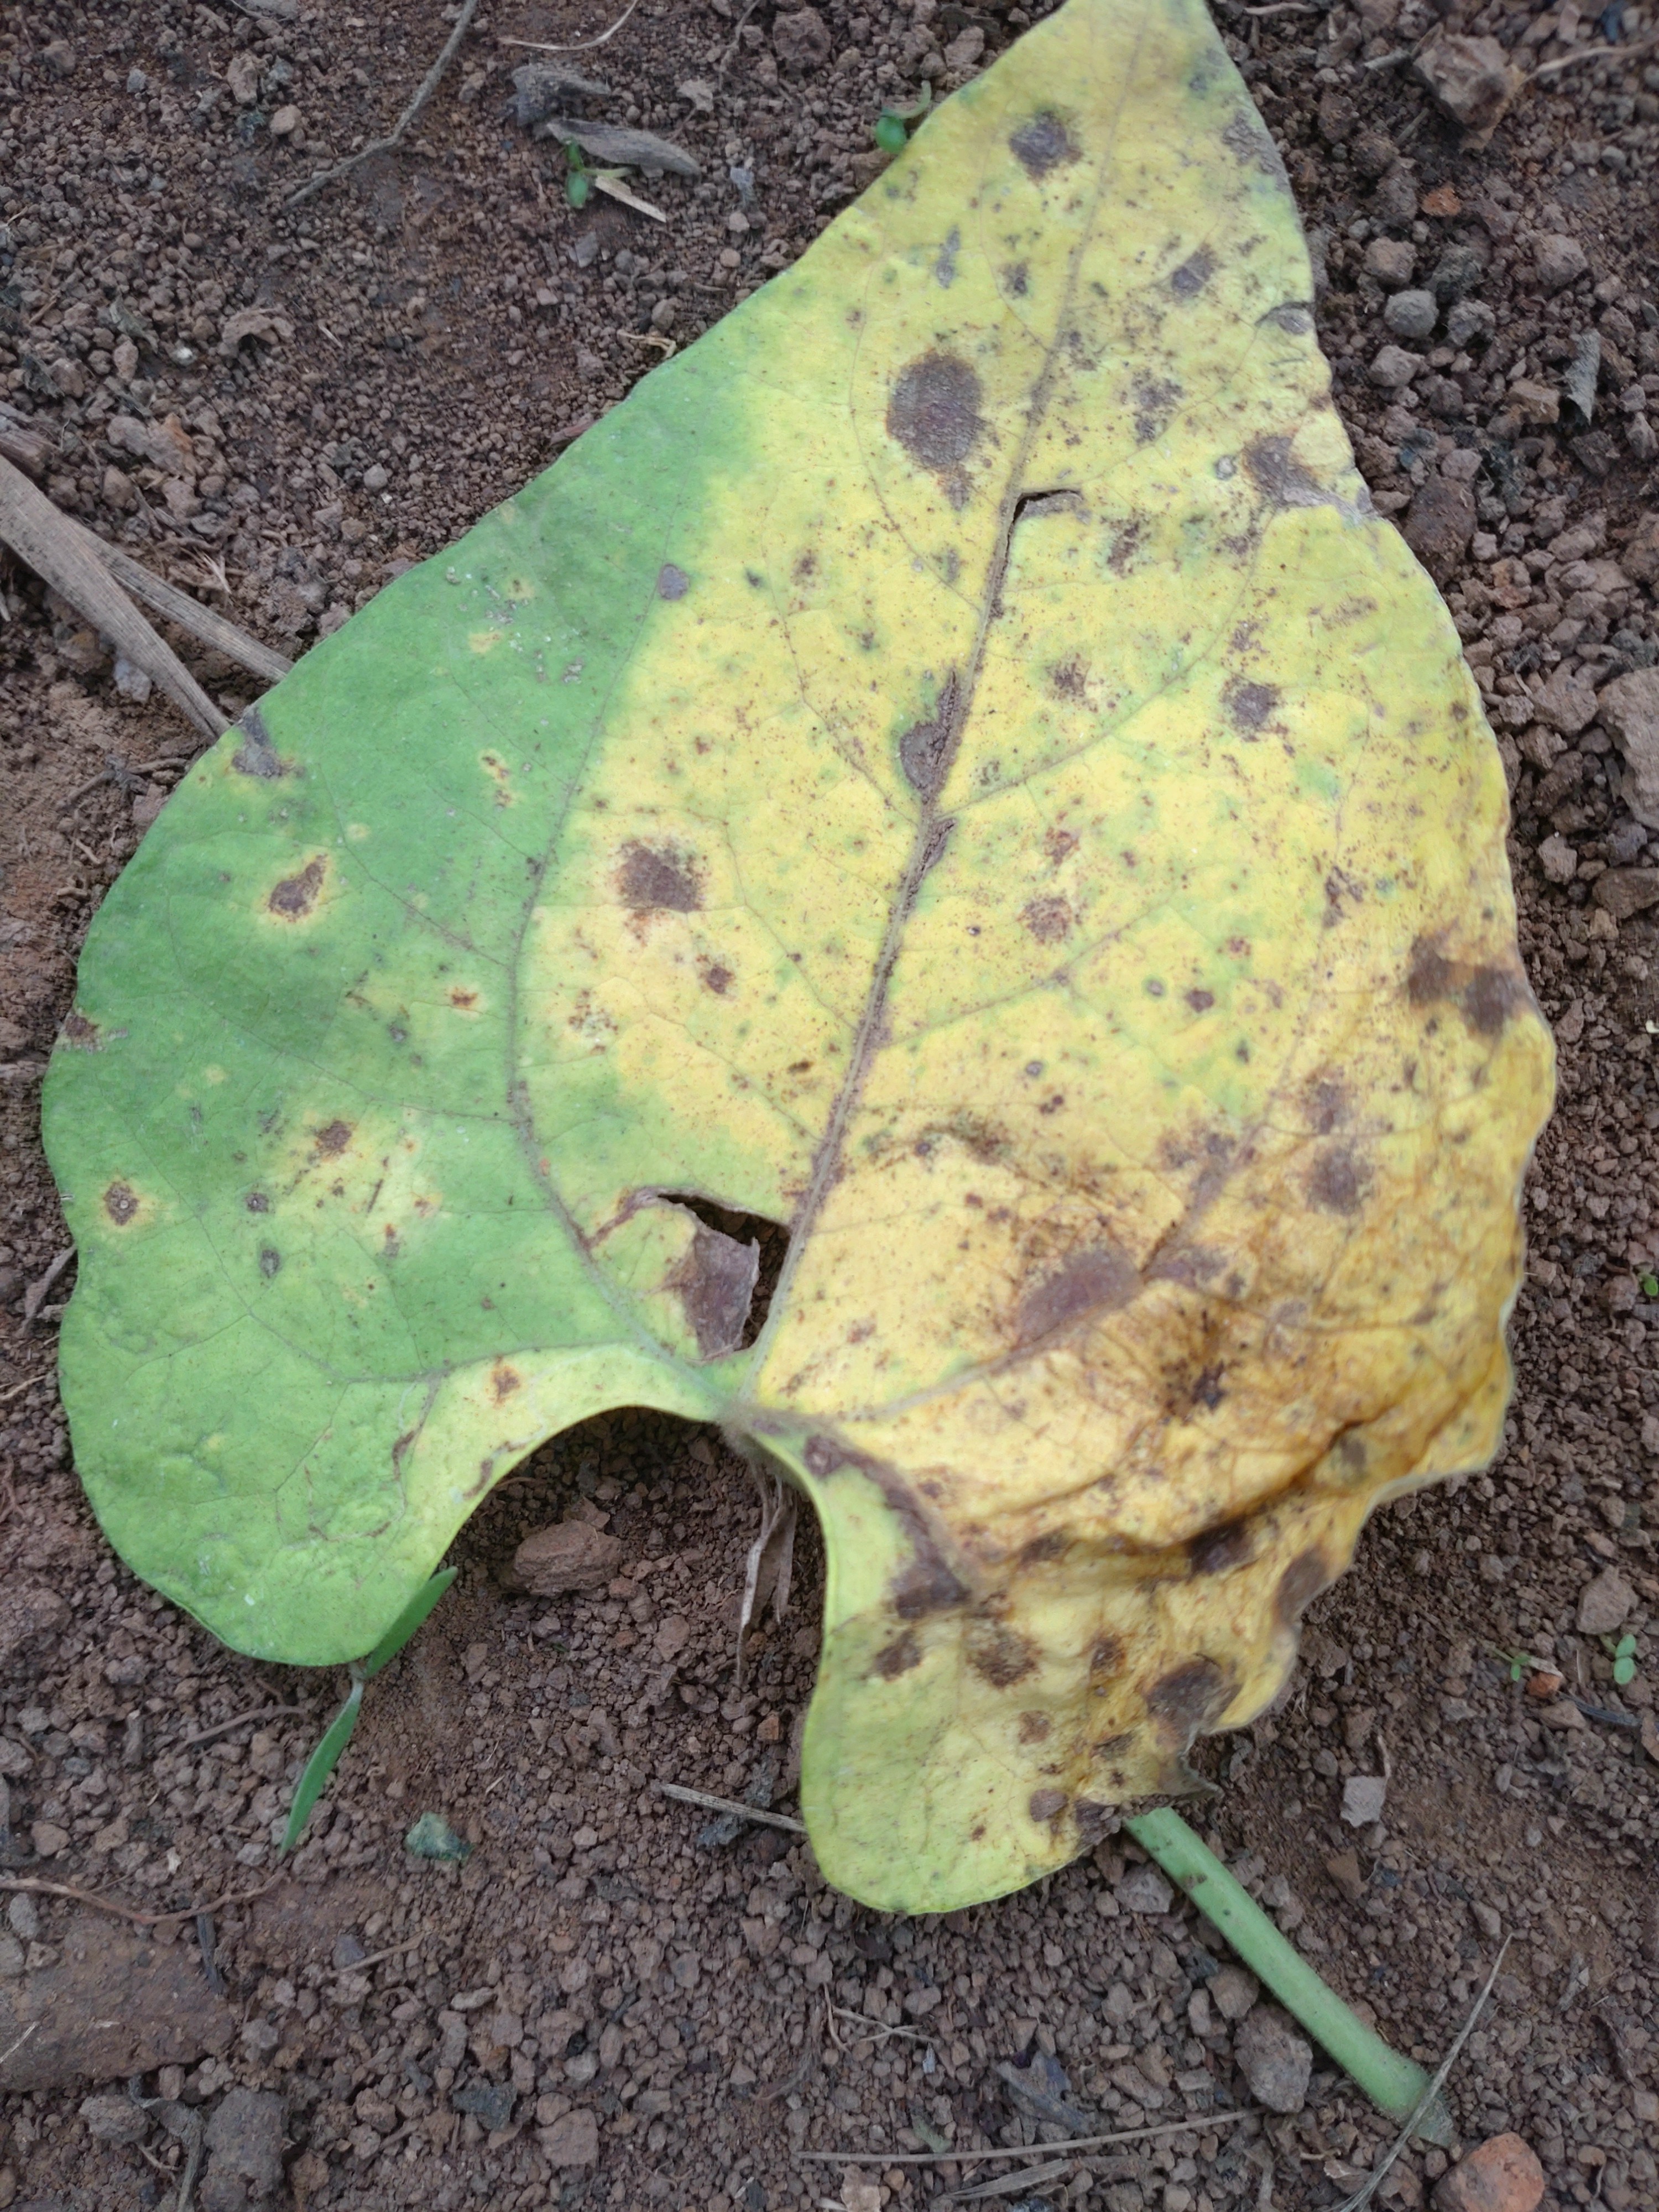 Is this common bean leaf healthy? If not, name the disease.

anthracnose
